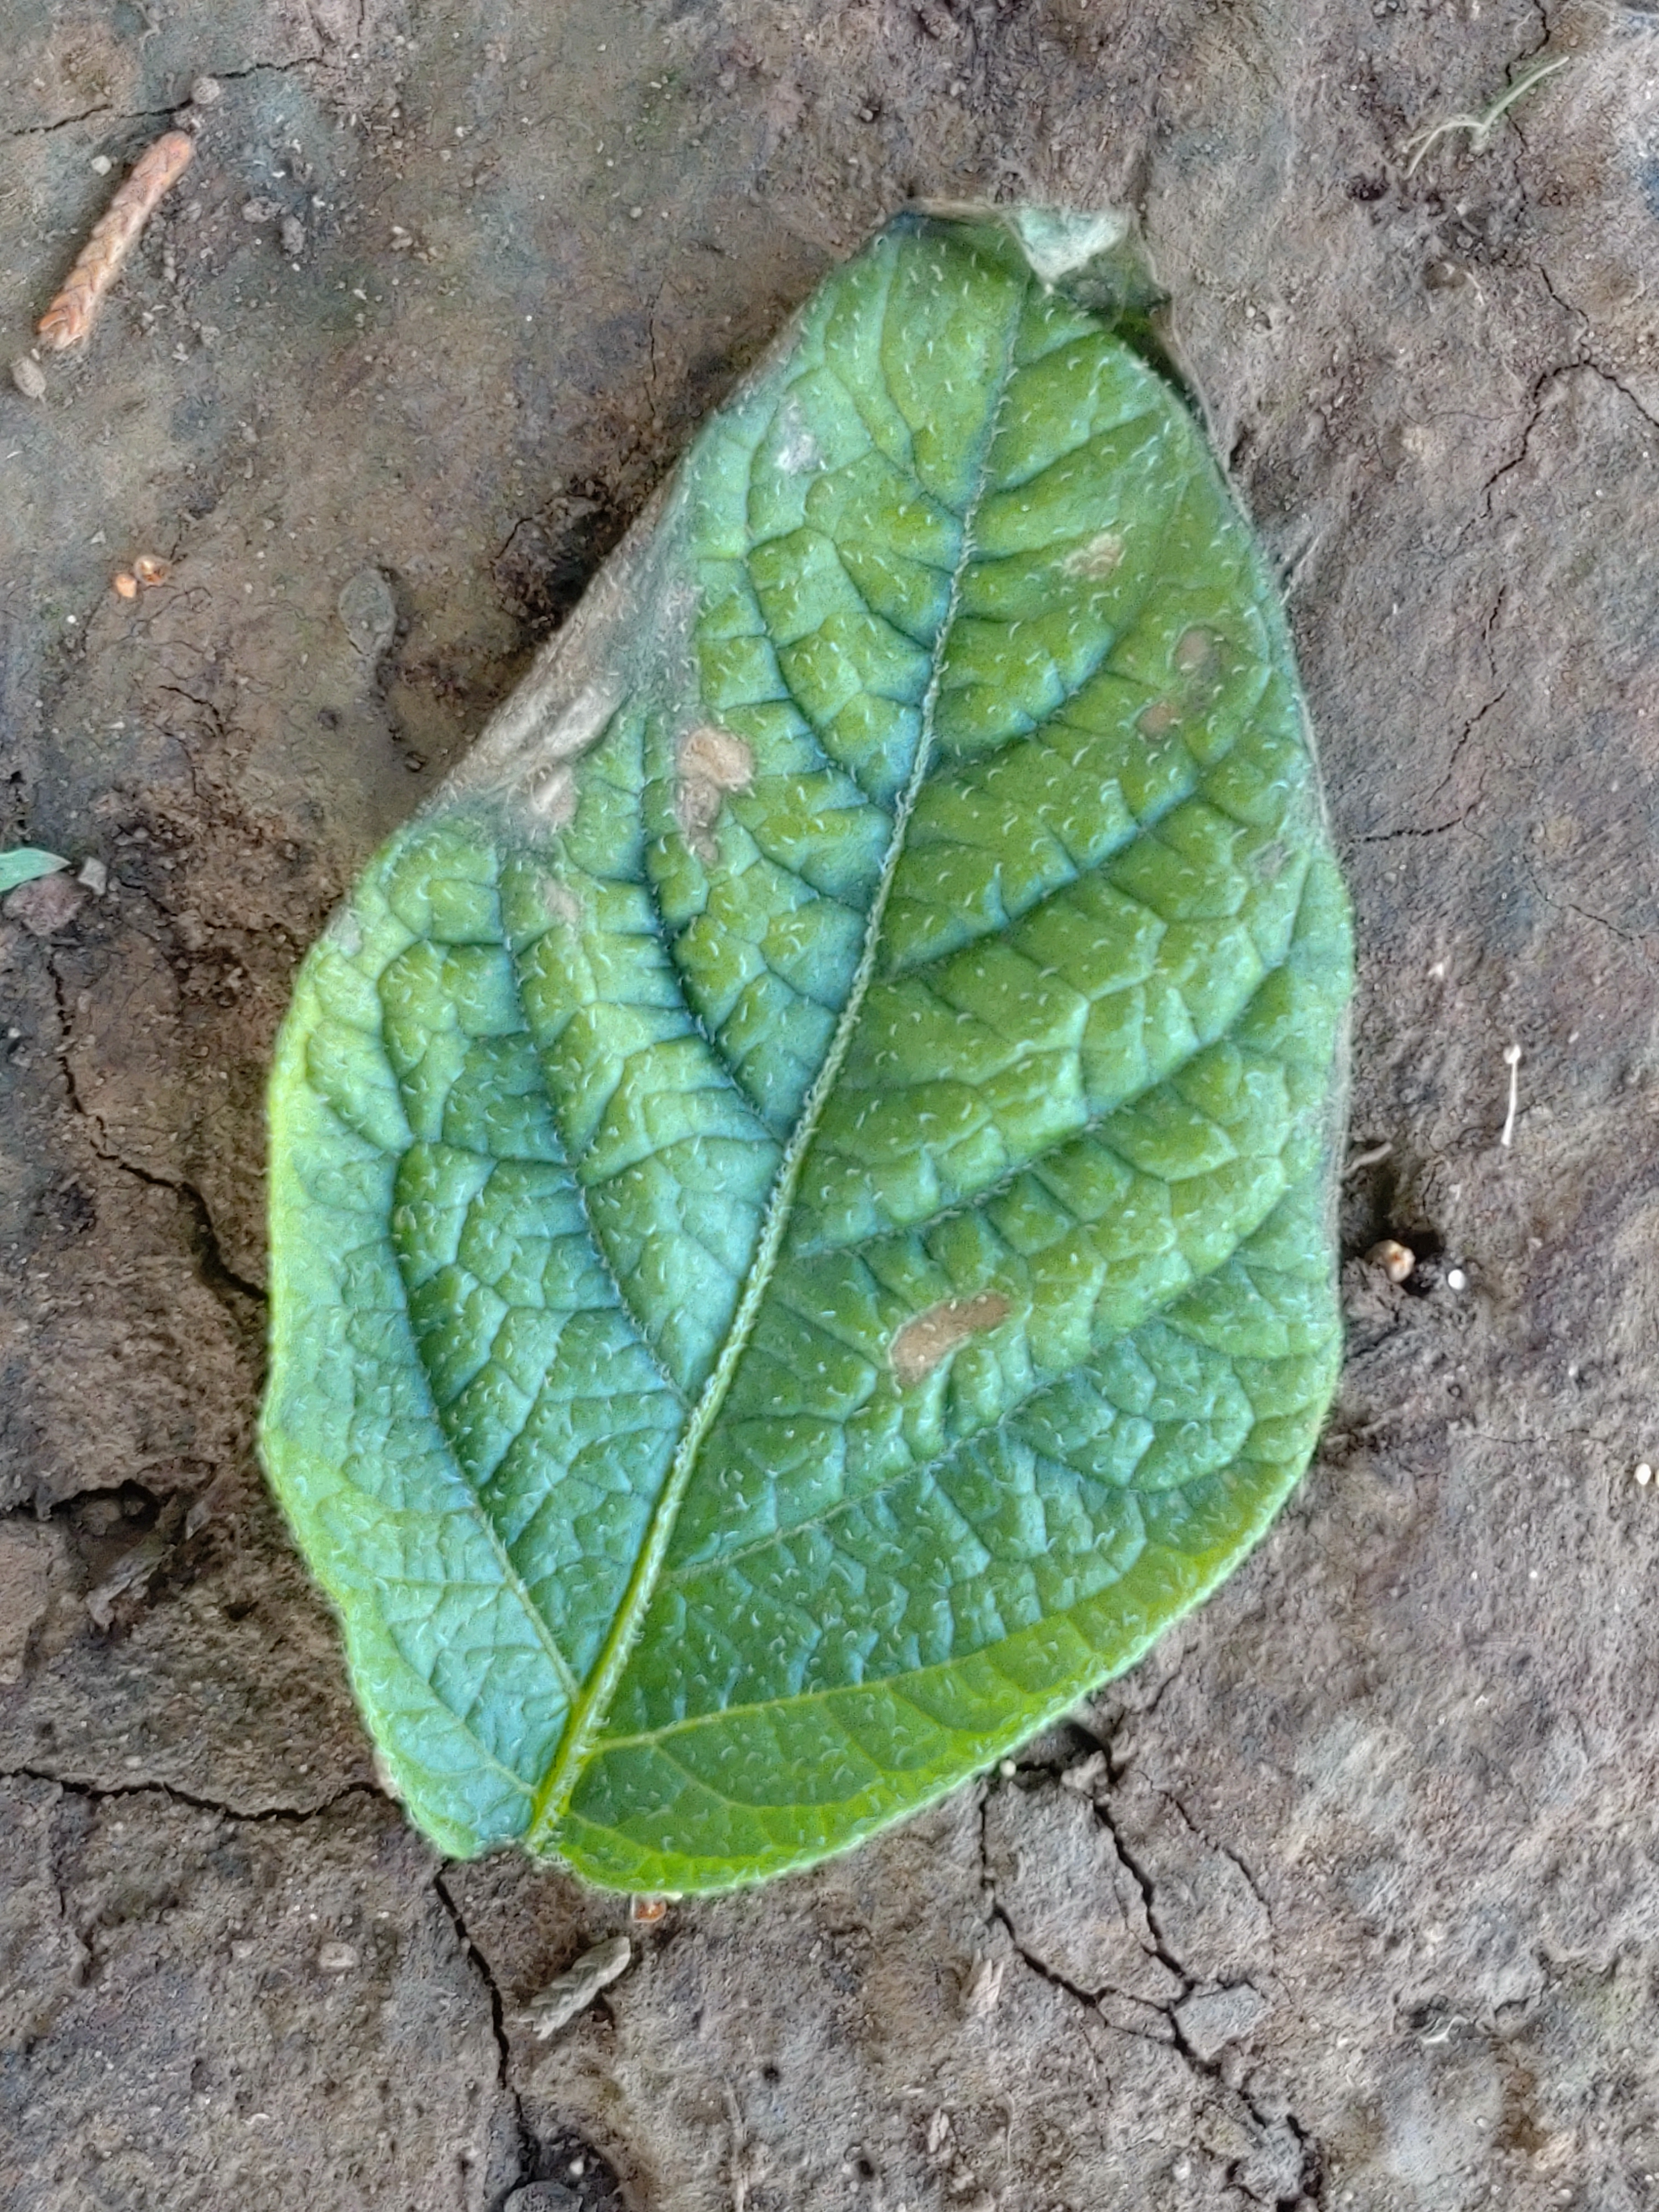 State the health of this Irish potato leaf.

early blight
